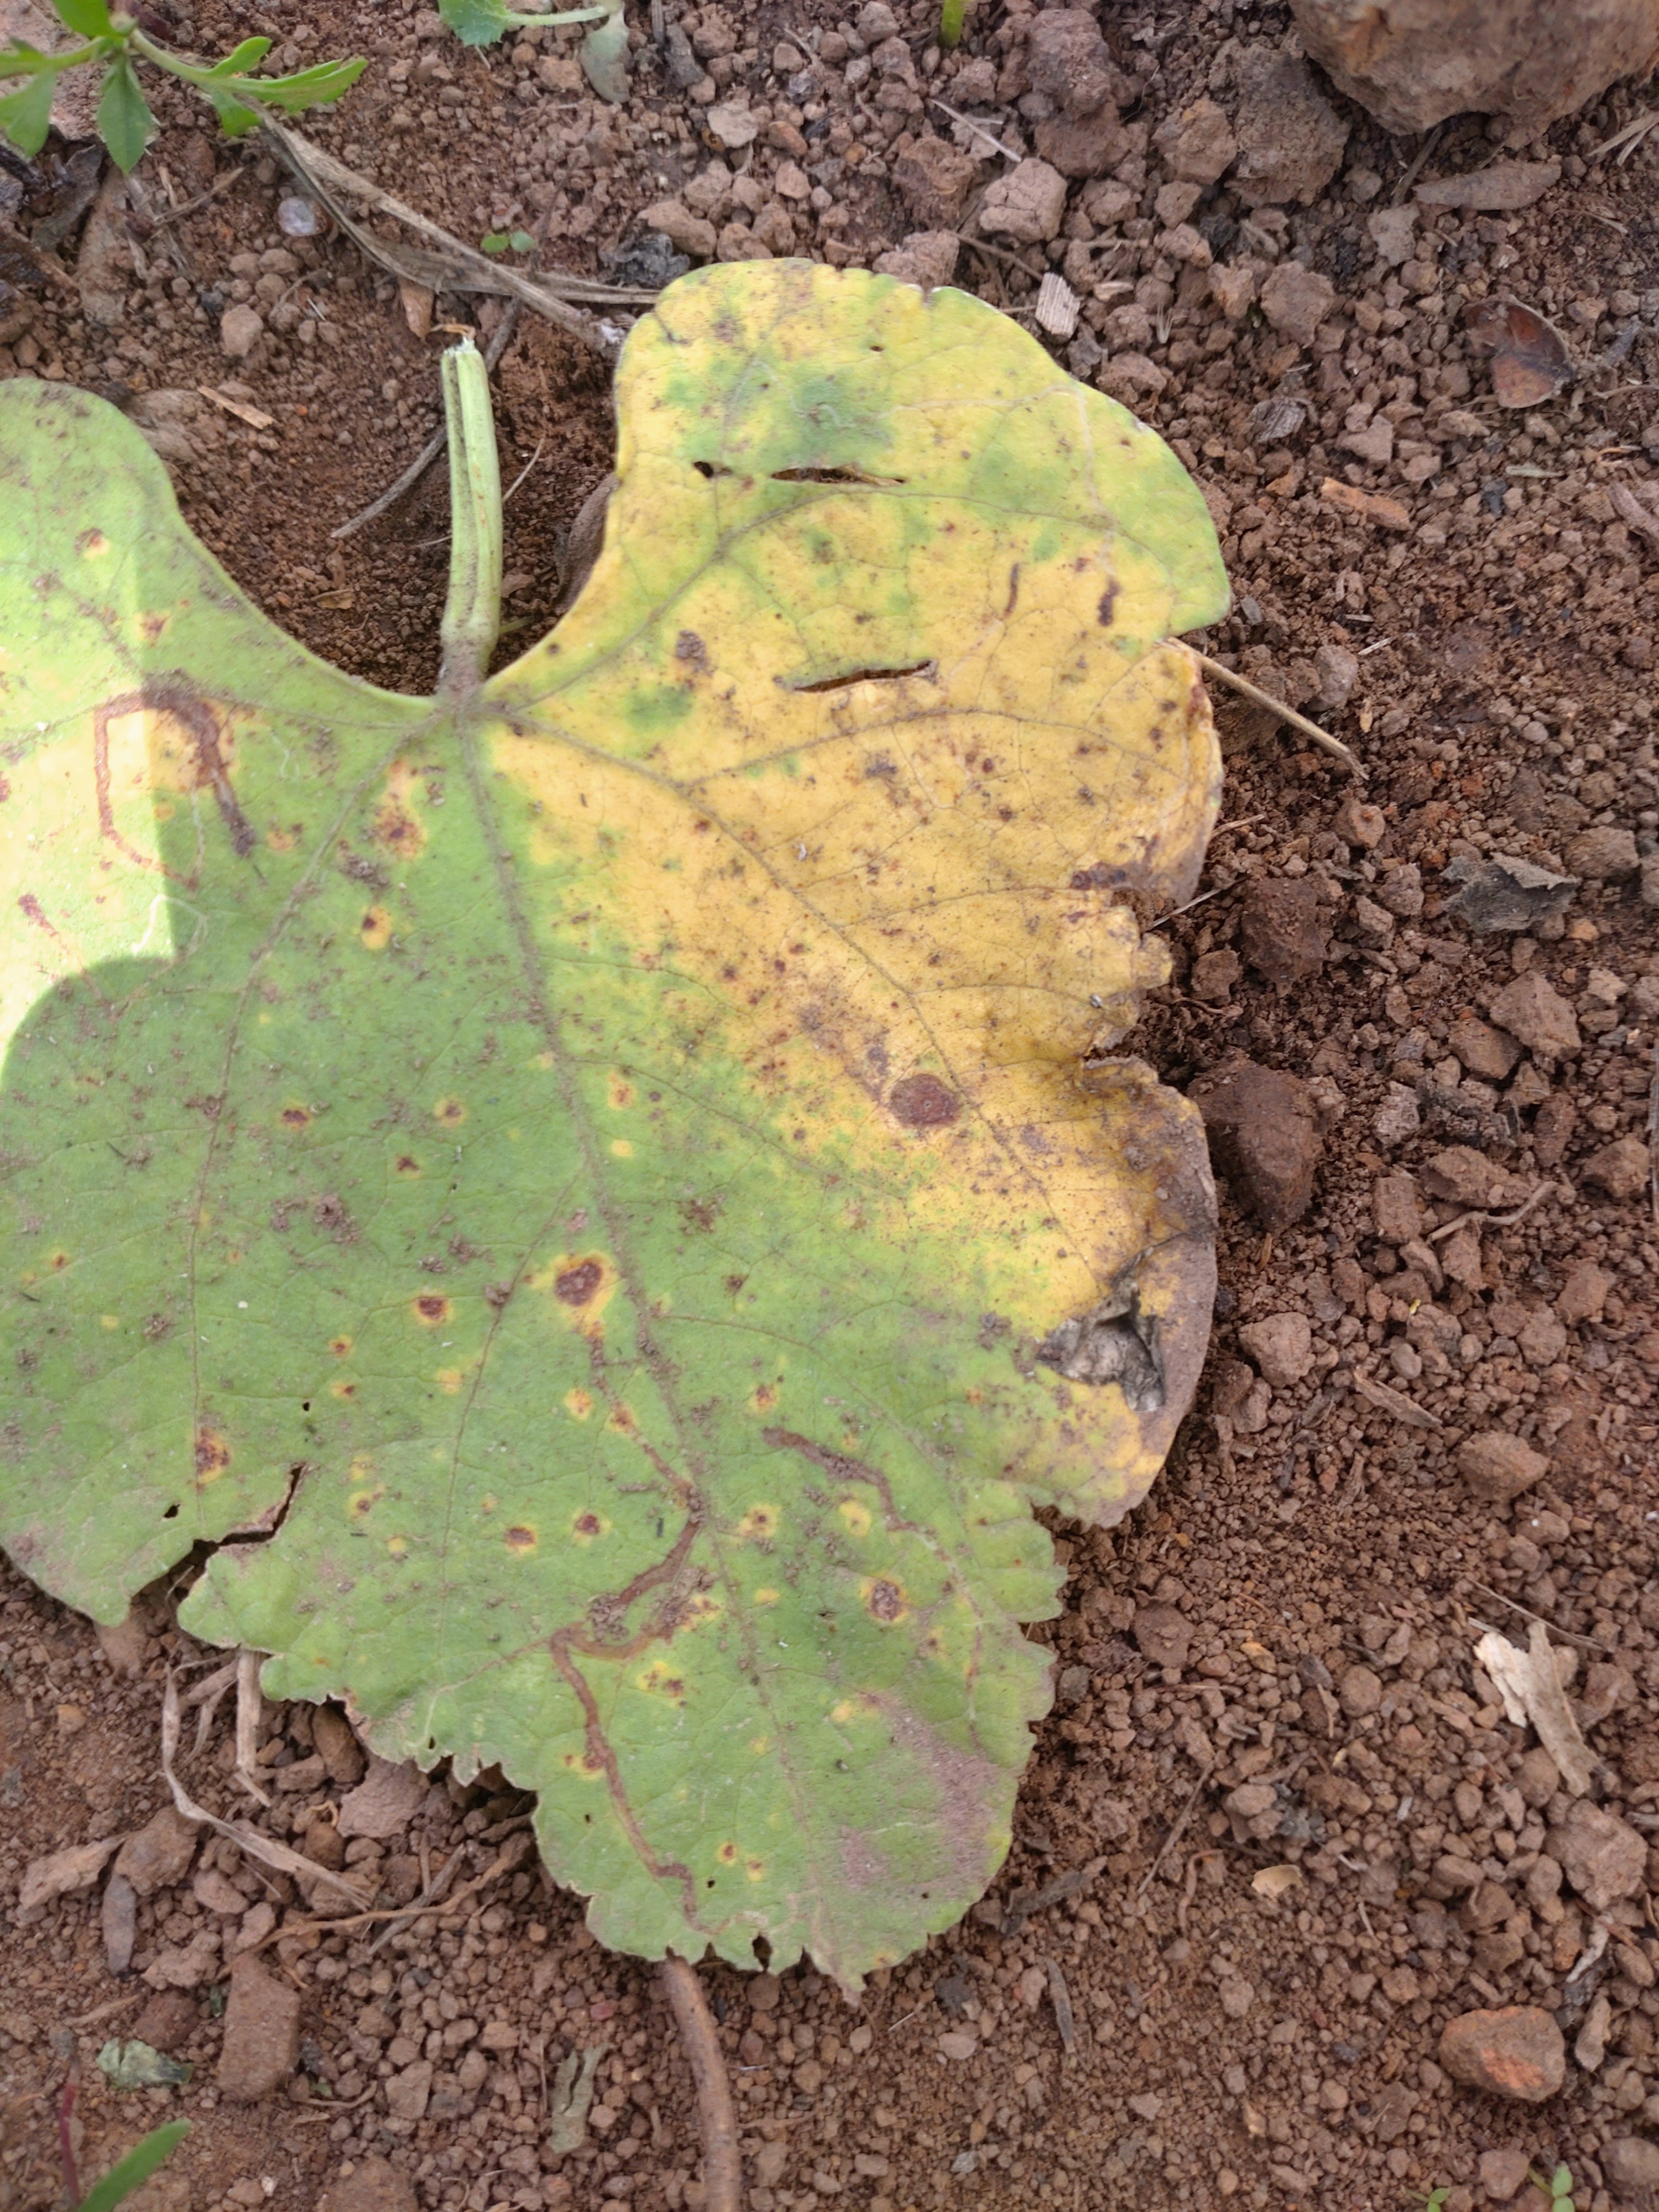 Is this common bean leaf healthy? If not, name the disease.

rust
